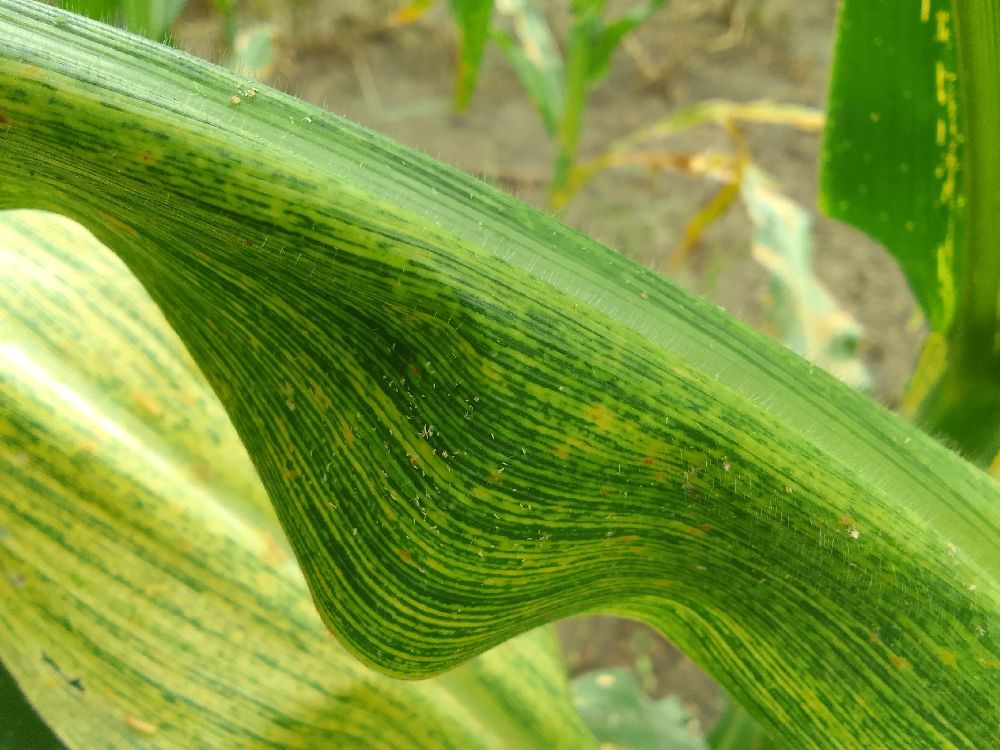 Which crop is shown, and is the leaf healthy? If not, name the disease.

maize, maize streak virus
